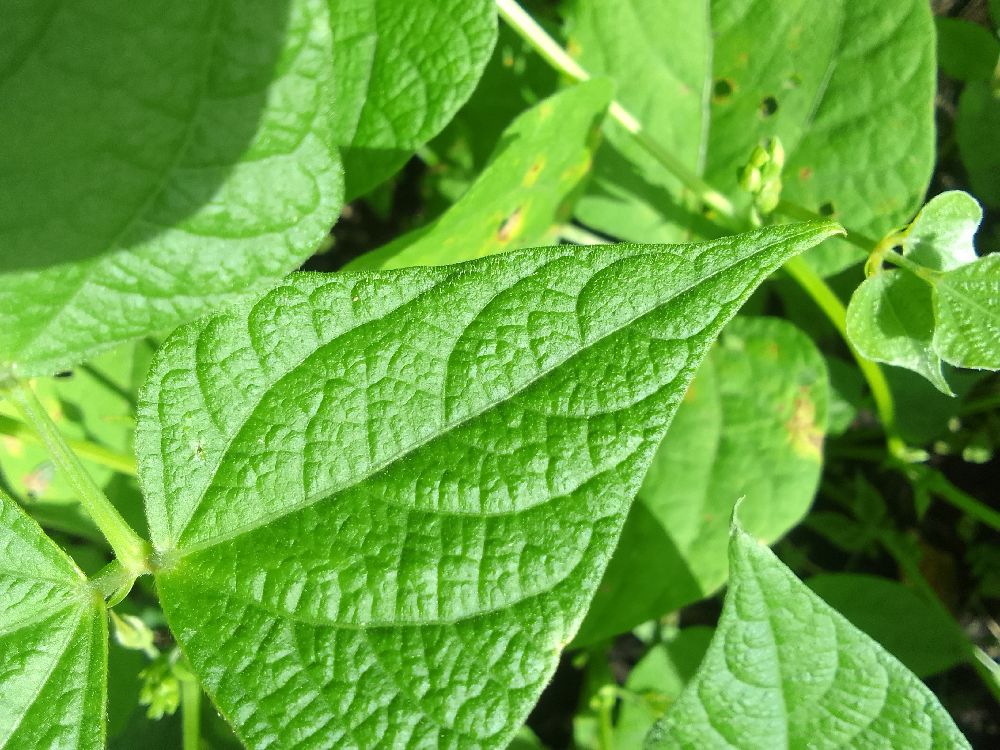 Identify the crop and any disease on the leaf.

common bean, healthy
